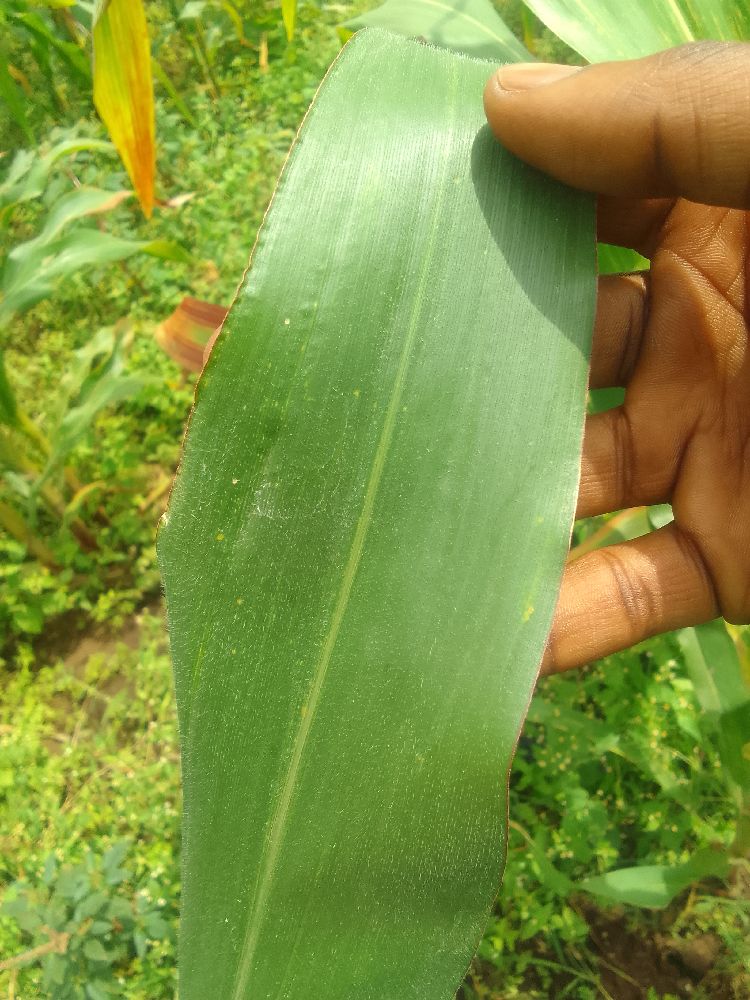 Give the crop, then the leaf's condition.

maize, healthy
